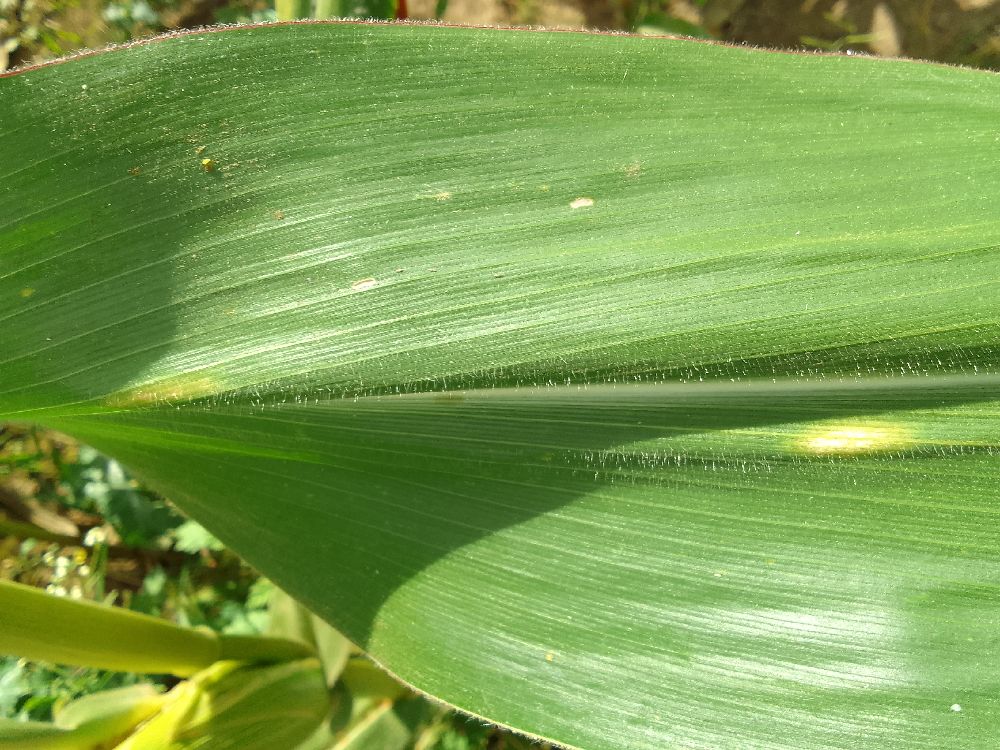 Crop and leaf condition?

maize, healthy
